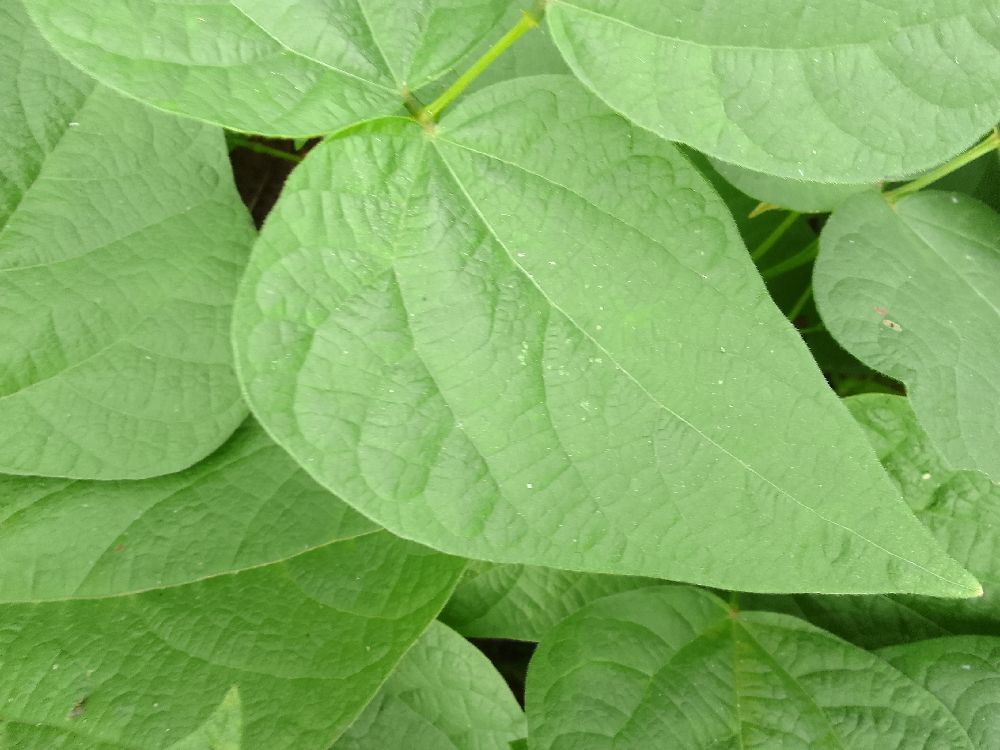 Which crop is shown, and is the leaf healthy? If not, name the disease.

common bean, healthy
